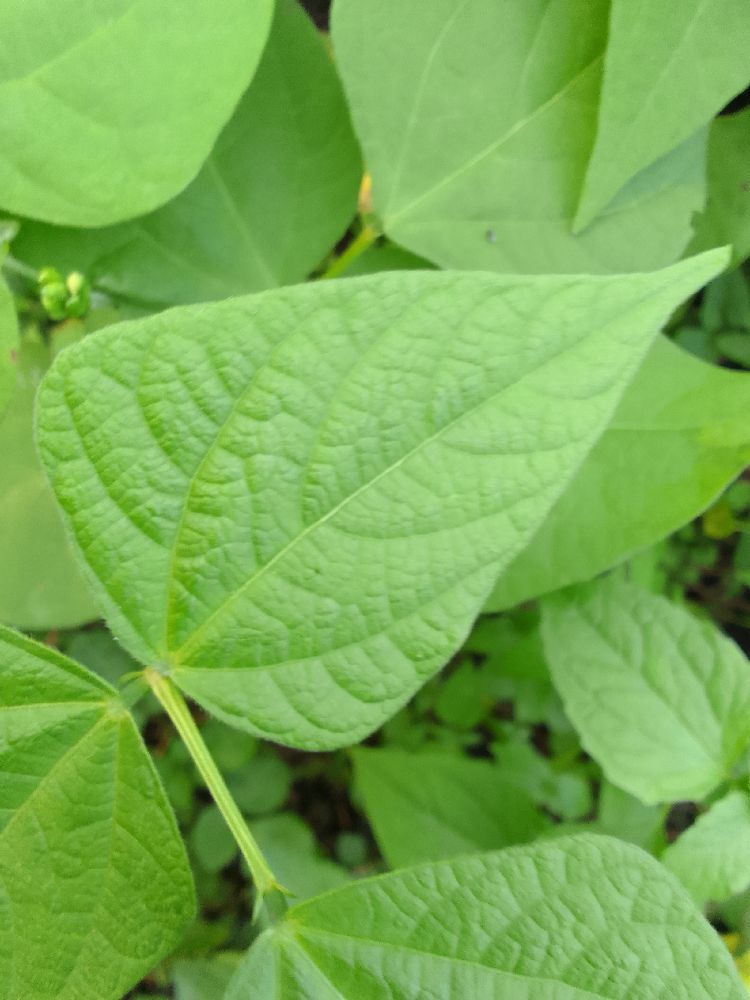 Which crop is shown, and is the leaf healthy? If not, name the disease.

common bean, healthy
